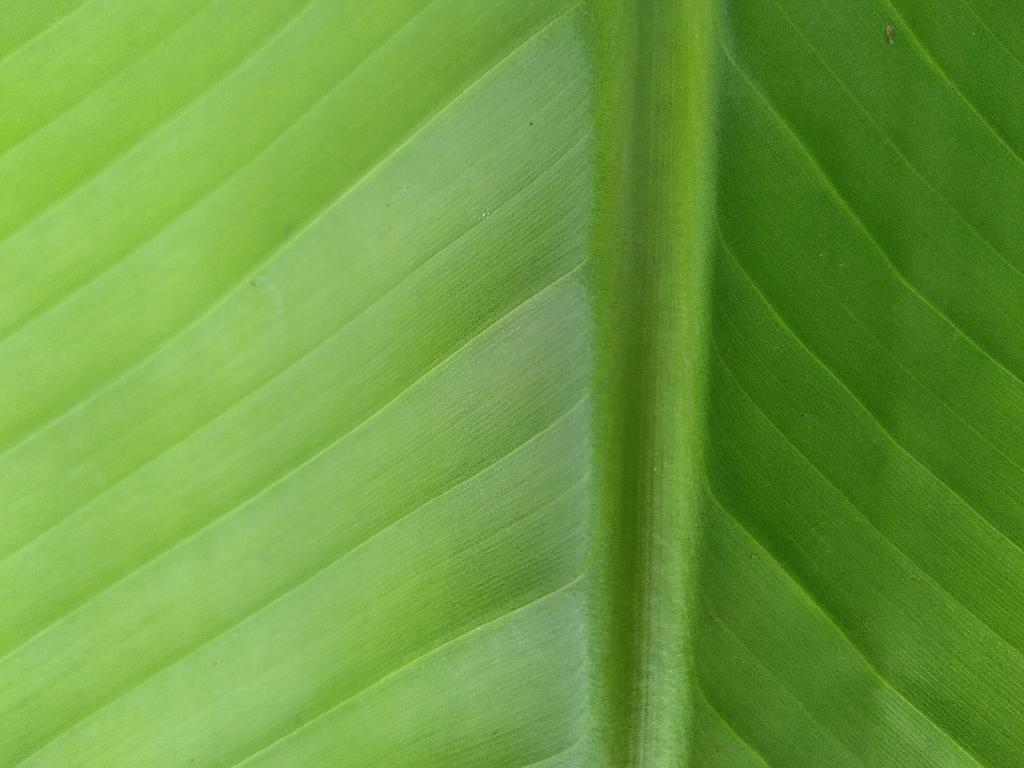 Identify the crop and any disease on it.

banana, healthy
